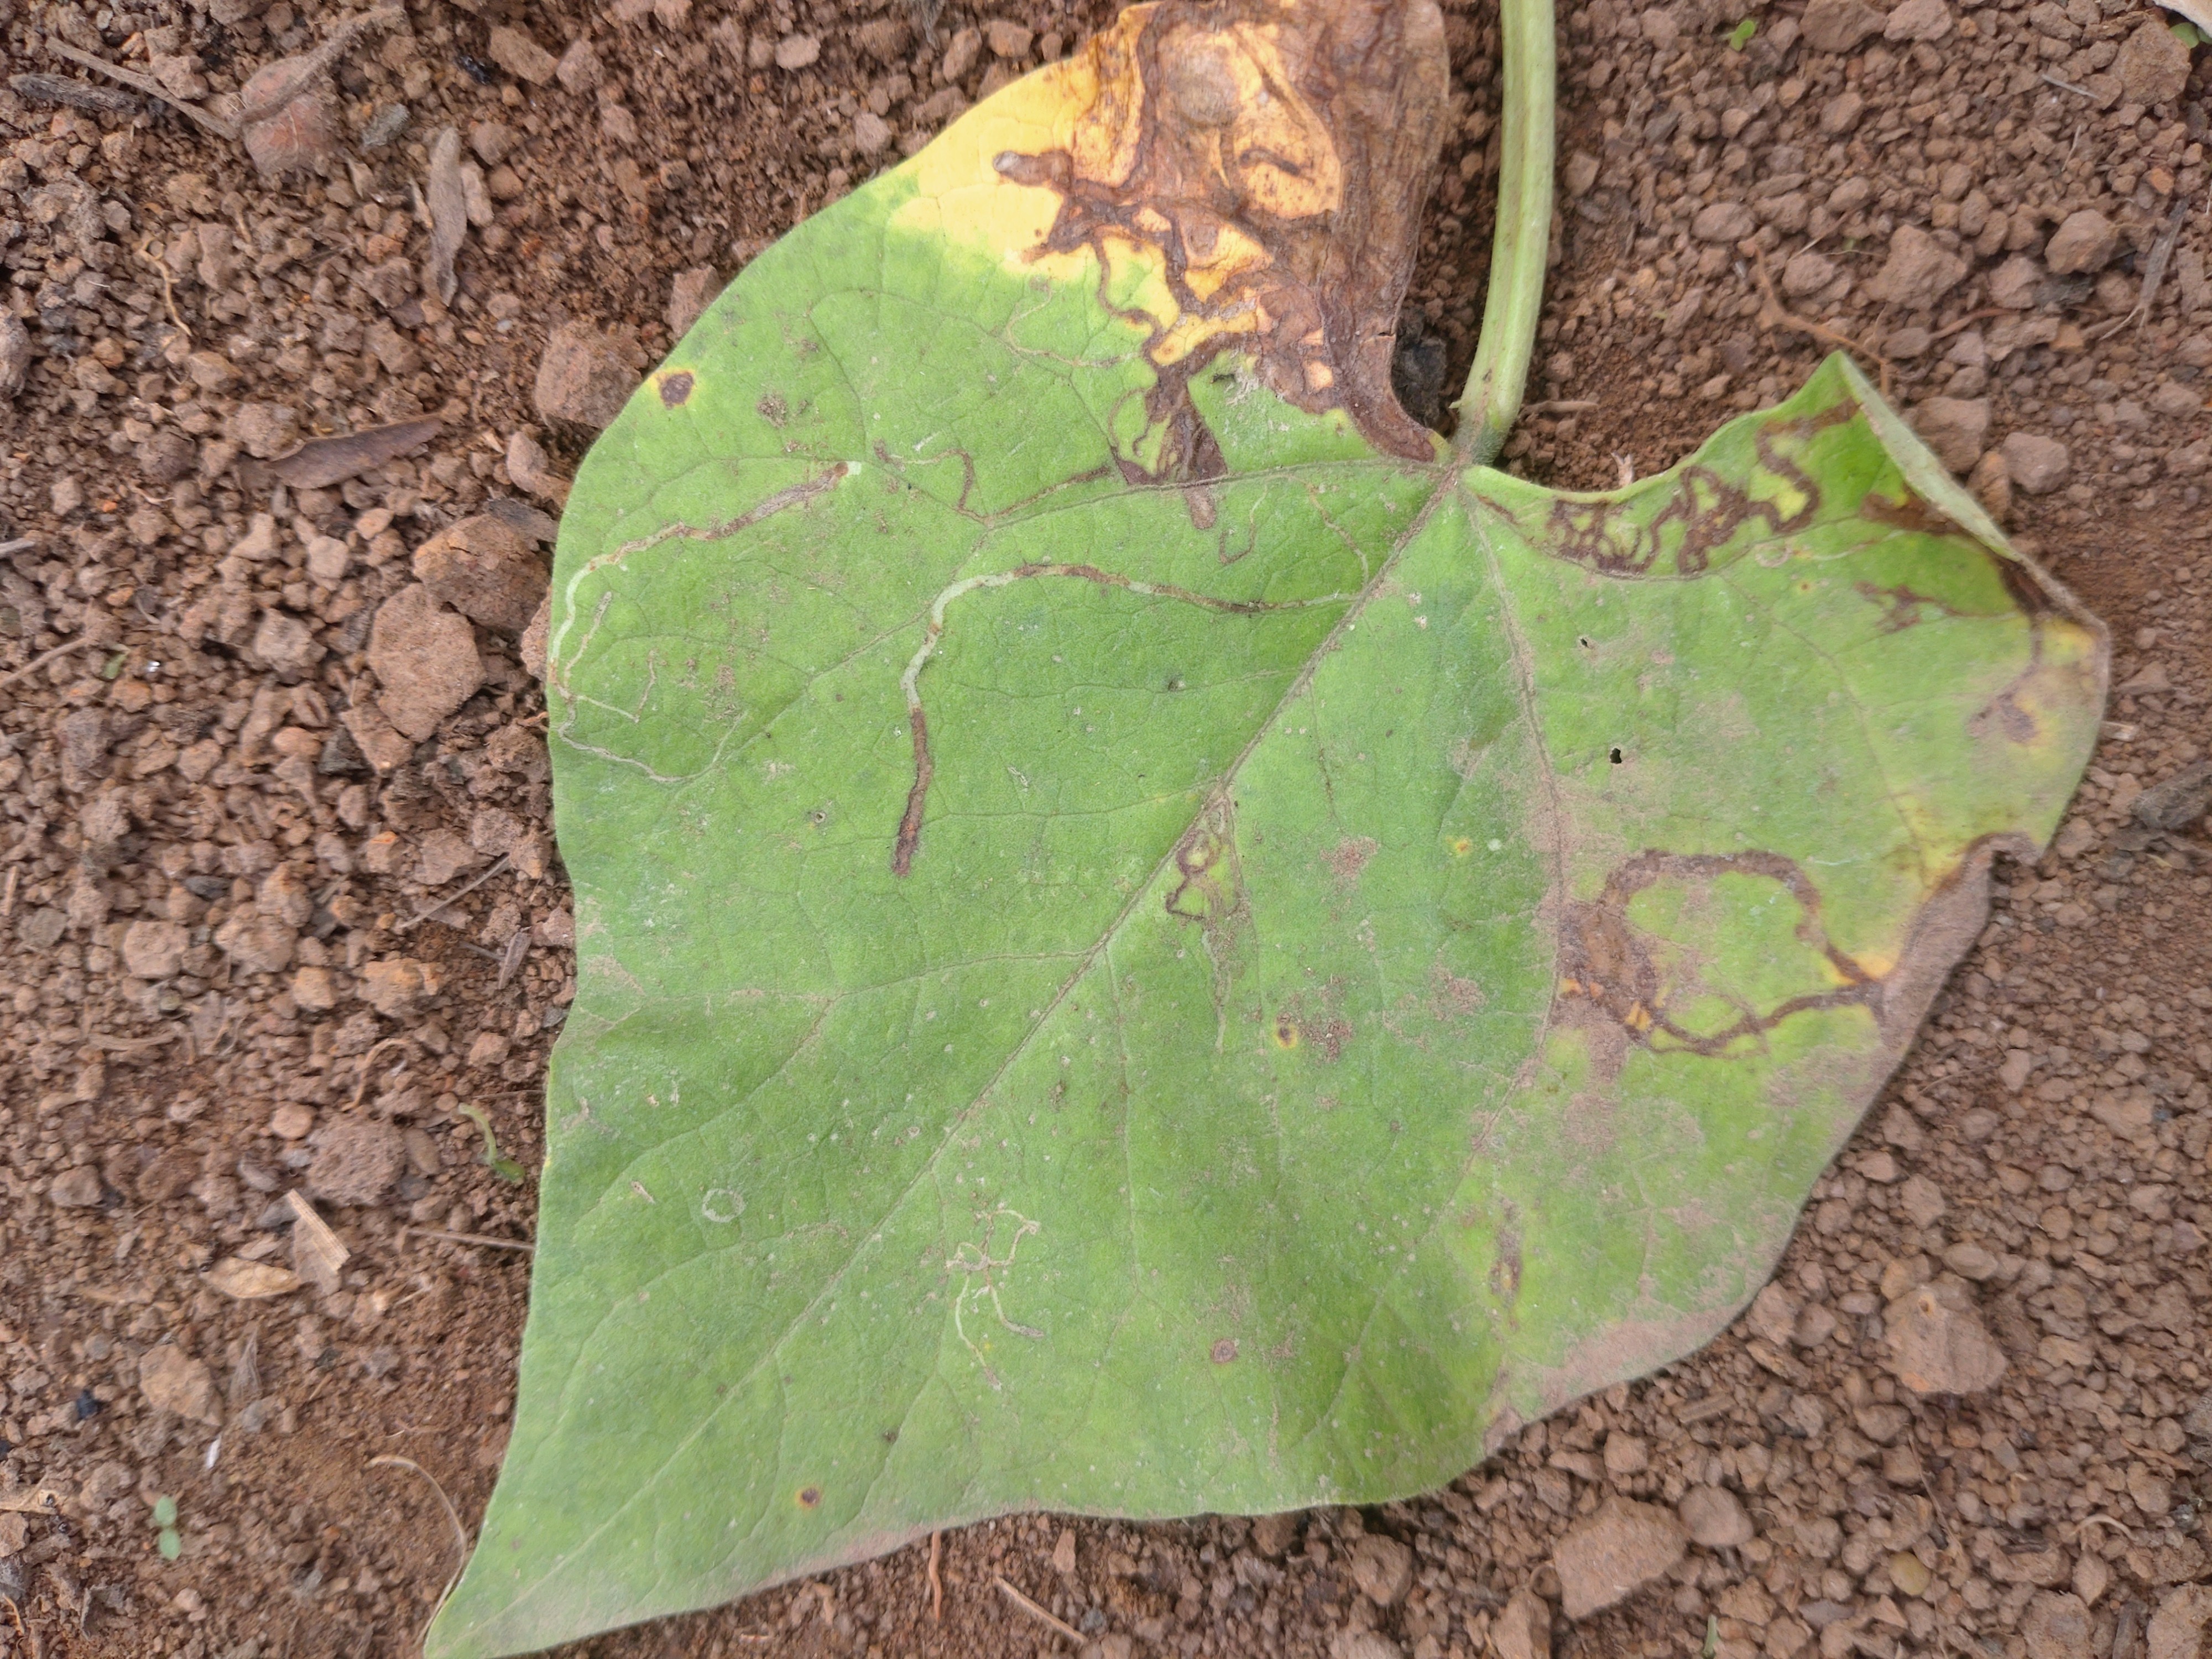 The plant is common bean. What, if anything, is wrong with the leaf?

rust
